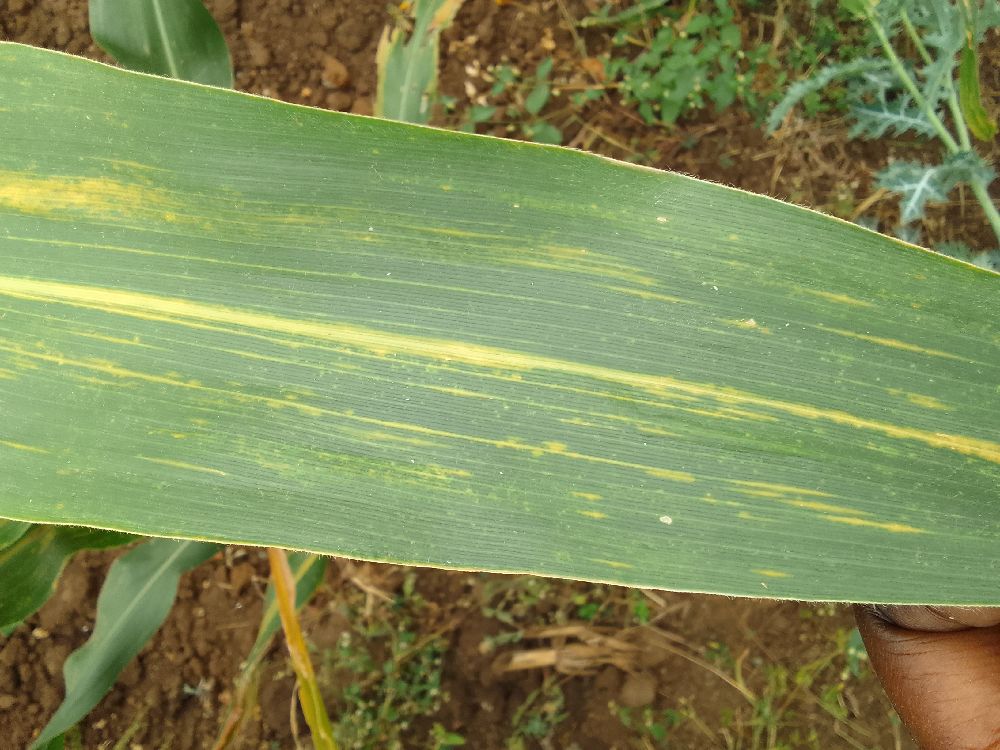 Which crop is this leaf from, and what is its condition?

maize, maize lethal necrosis
